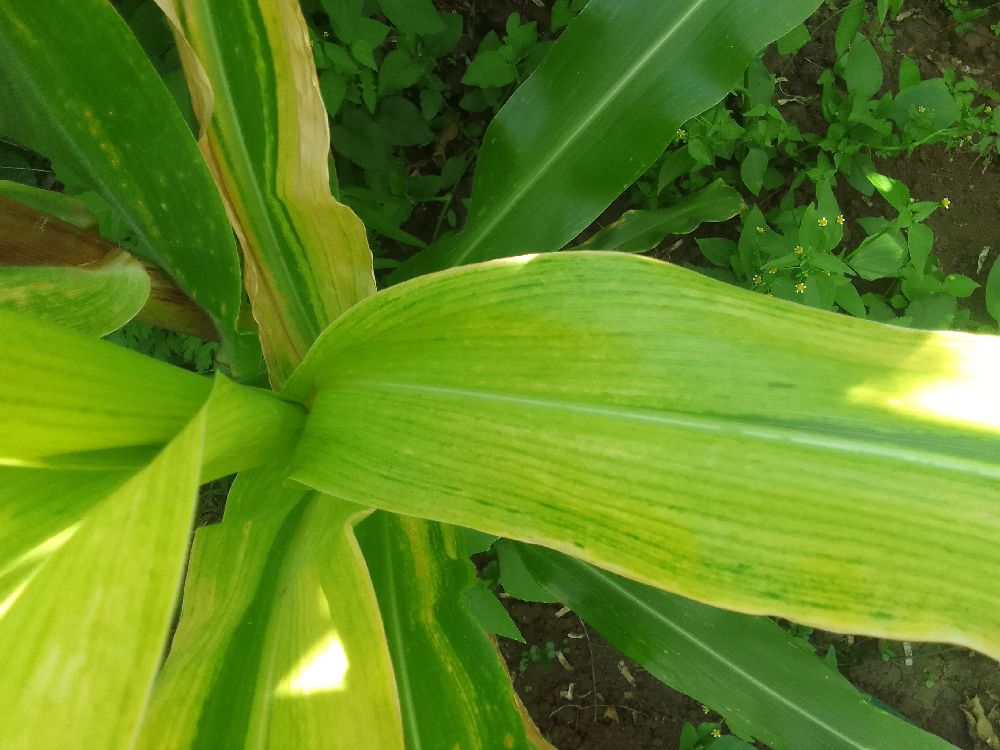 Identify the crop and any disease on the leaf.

maize, maize lethal necrosis
